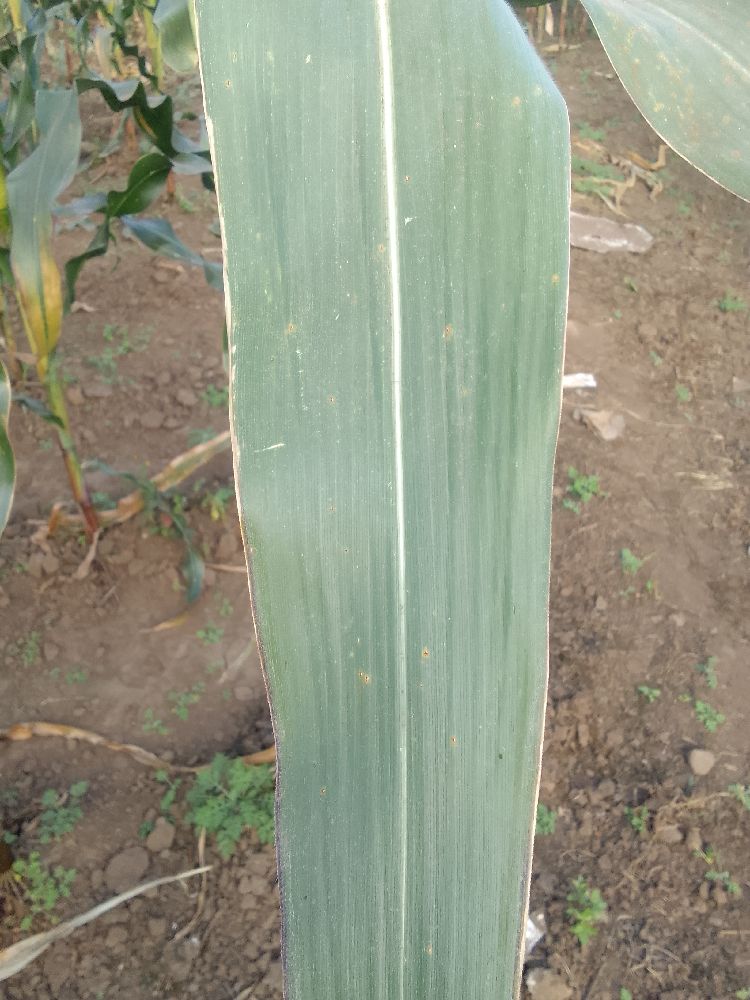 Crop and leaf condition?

maize, healthy
